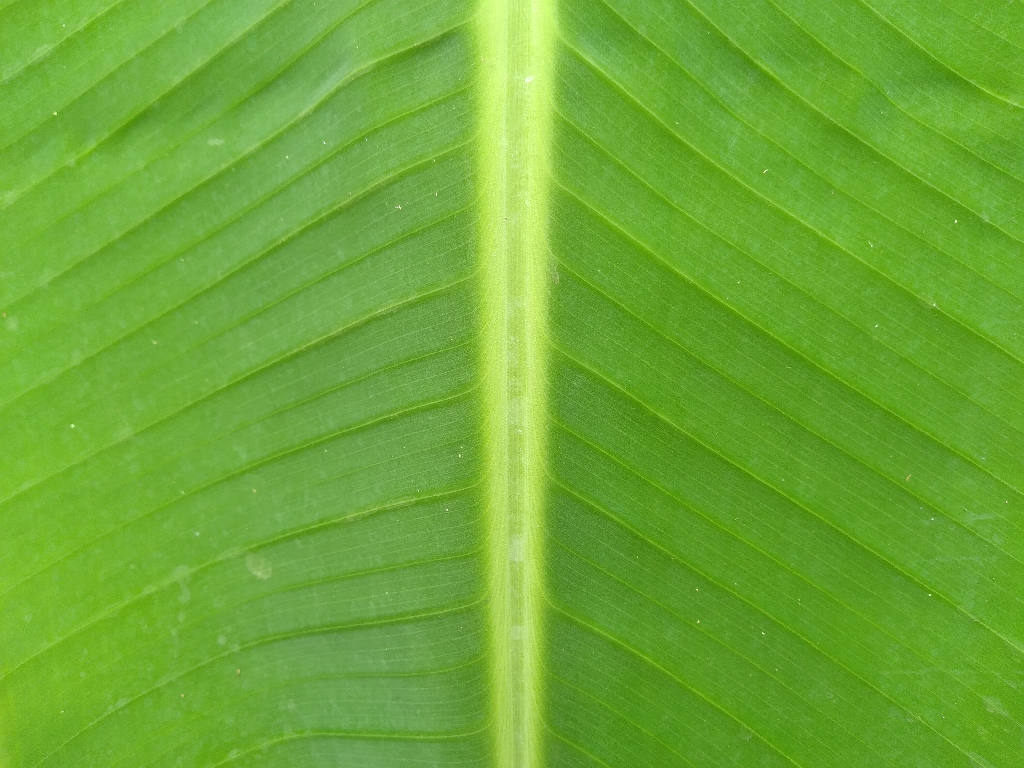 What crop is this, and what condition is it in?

banana, healthy
